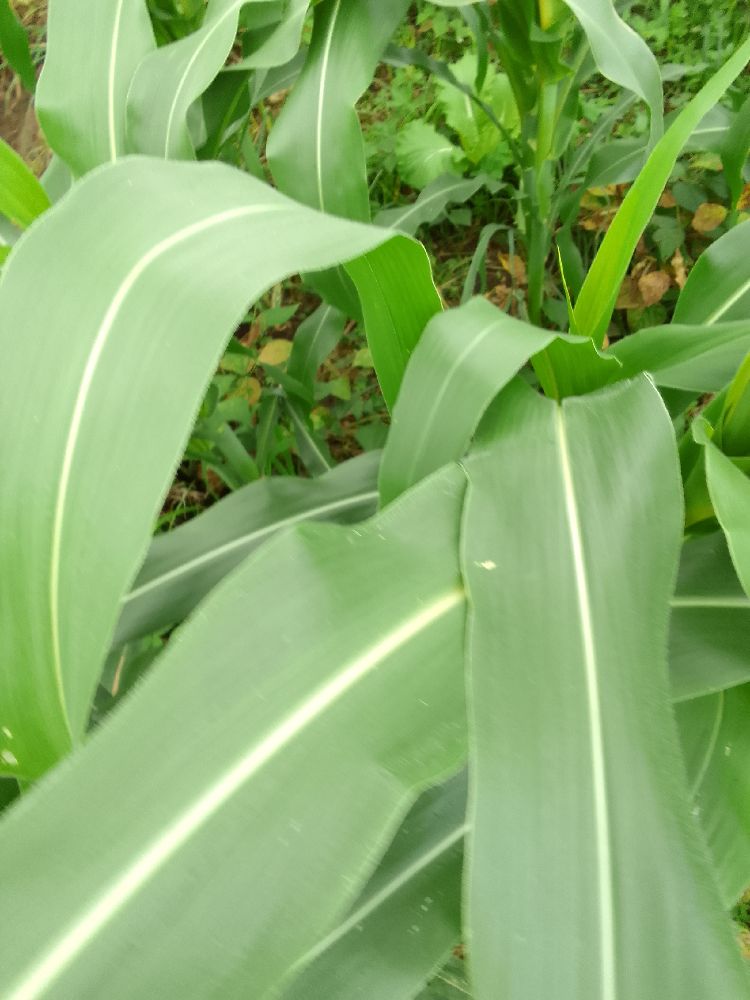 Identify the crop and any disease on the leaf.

maize, healthy
